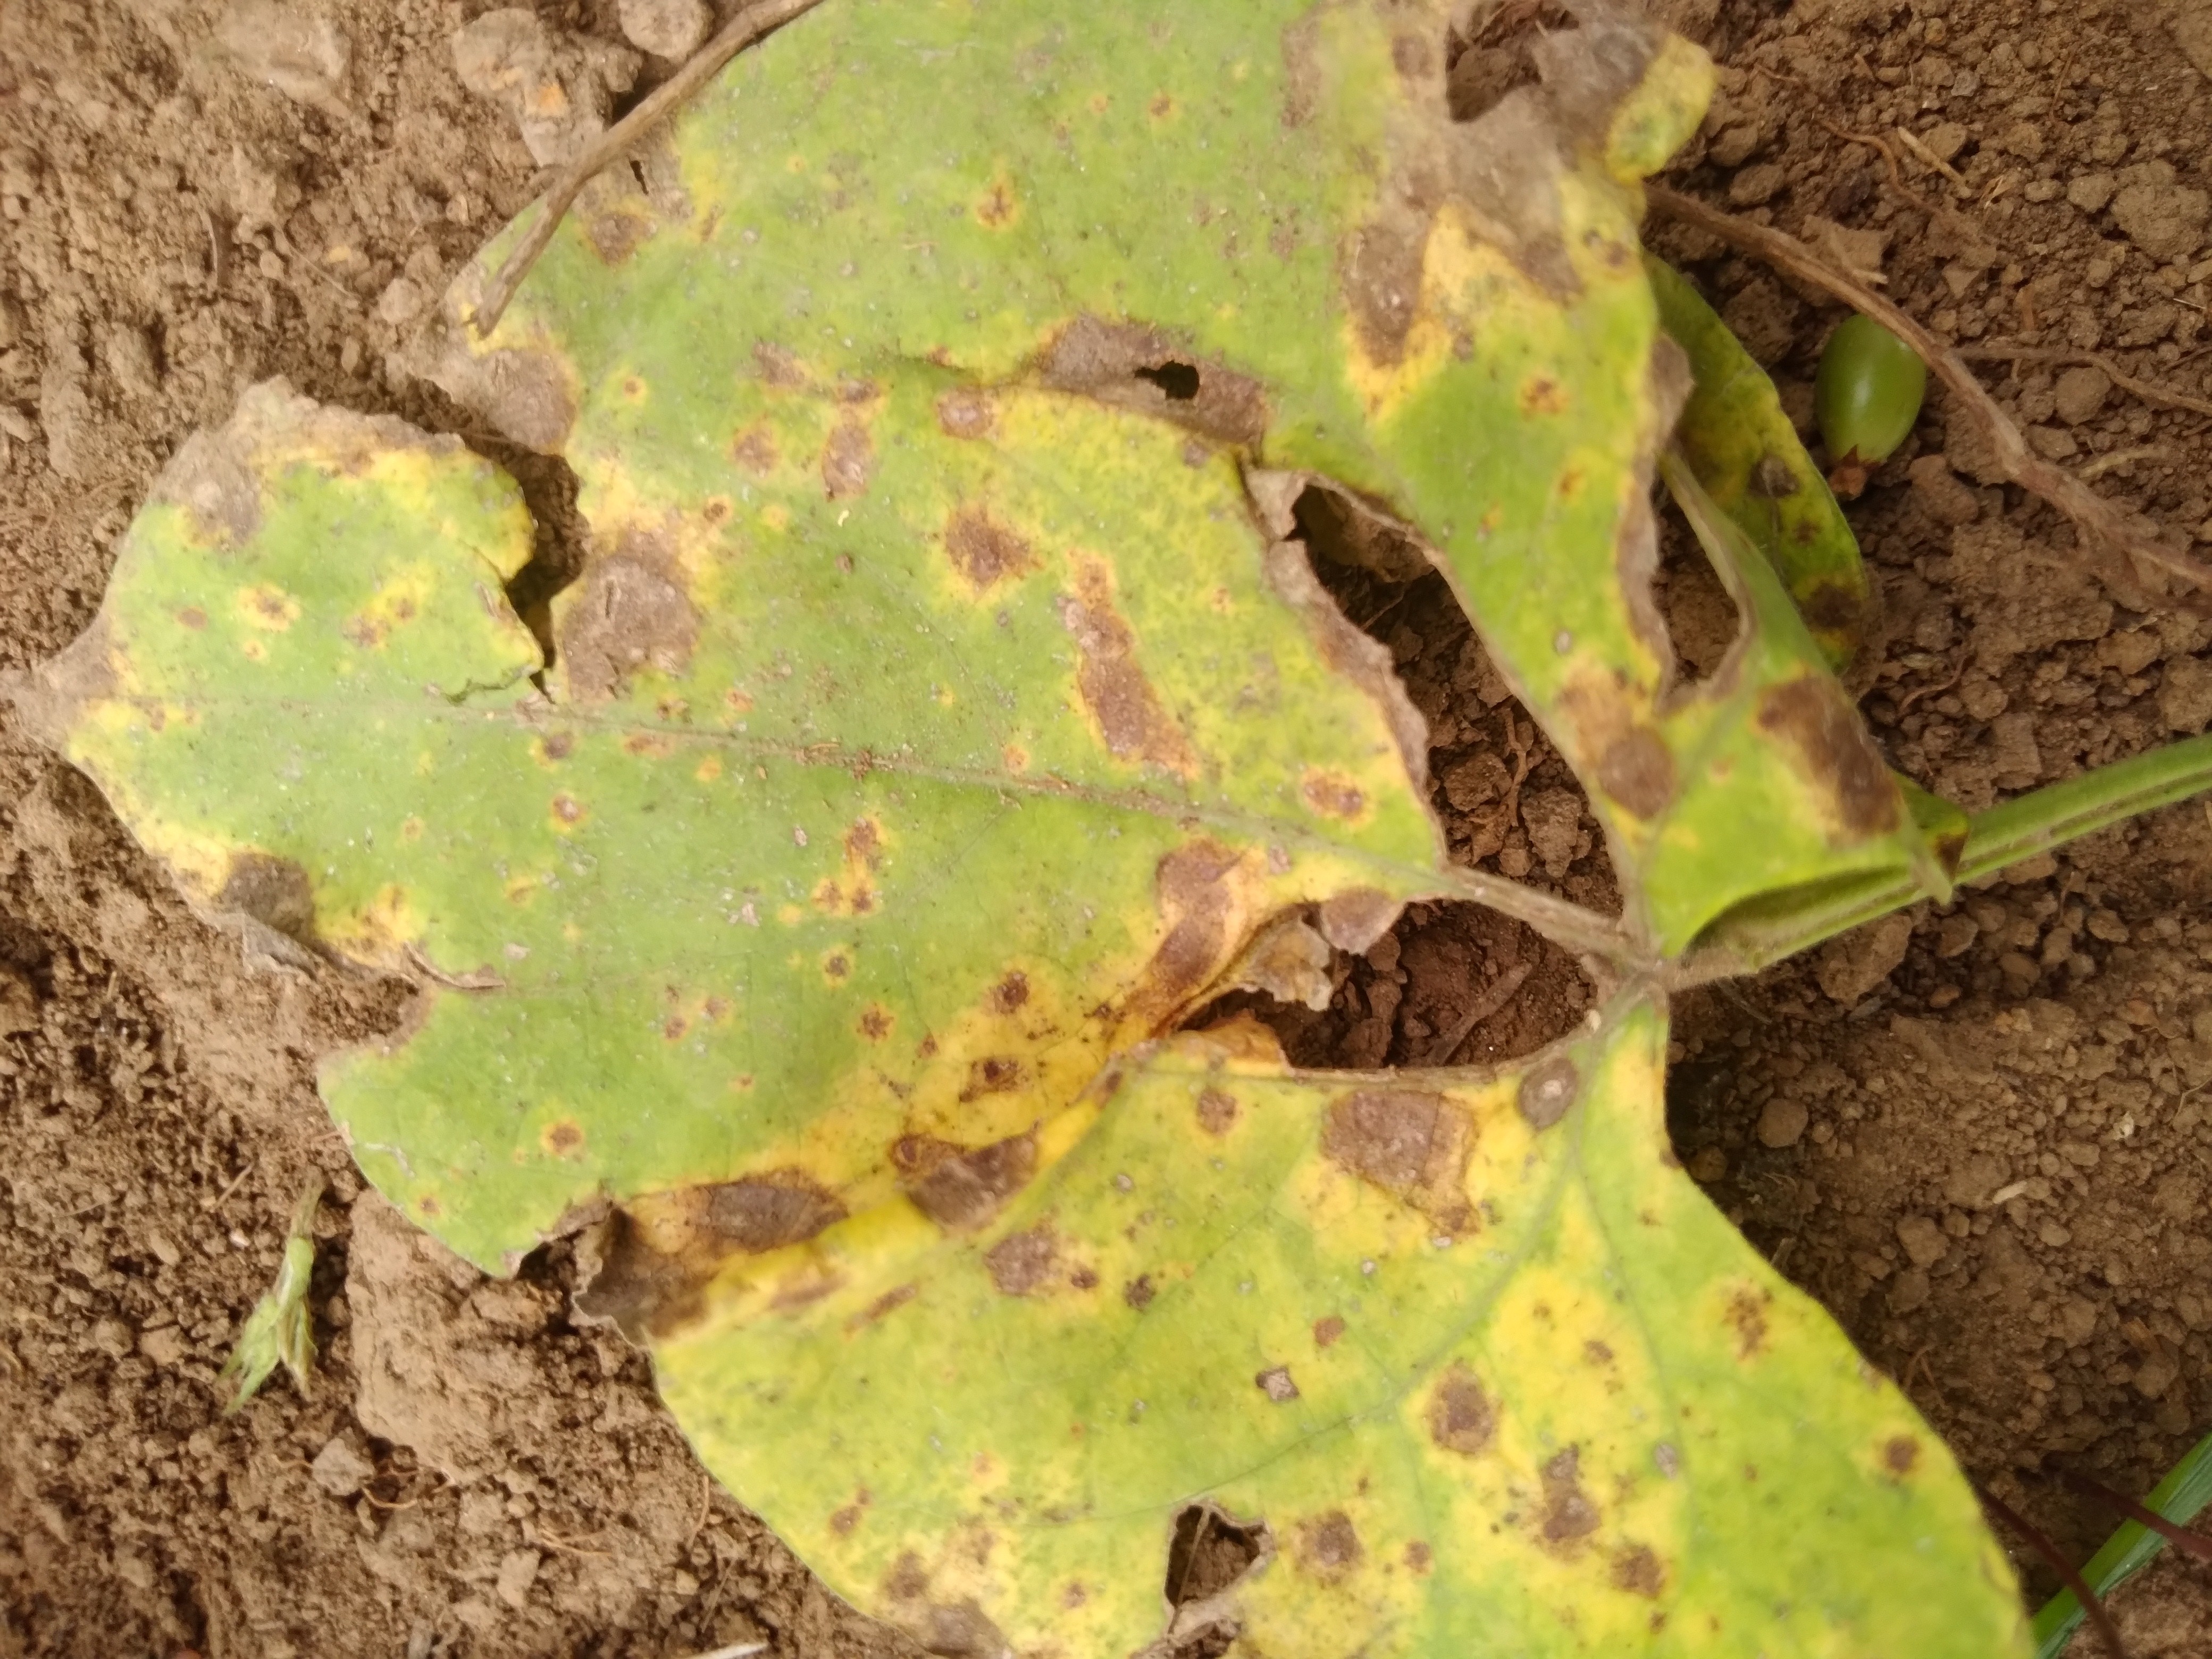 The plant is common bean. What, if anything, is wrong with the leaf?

rust
